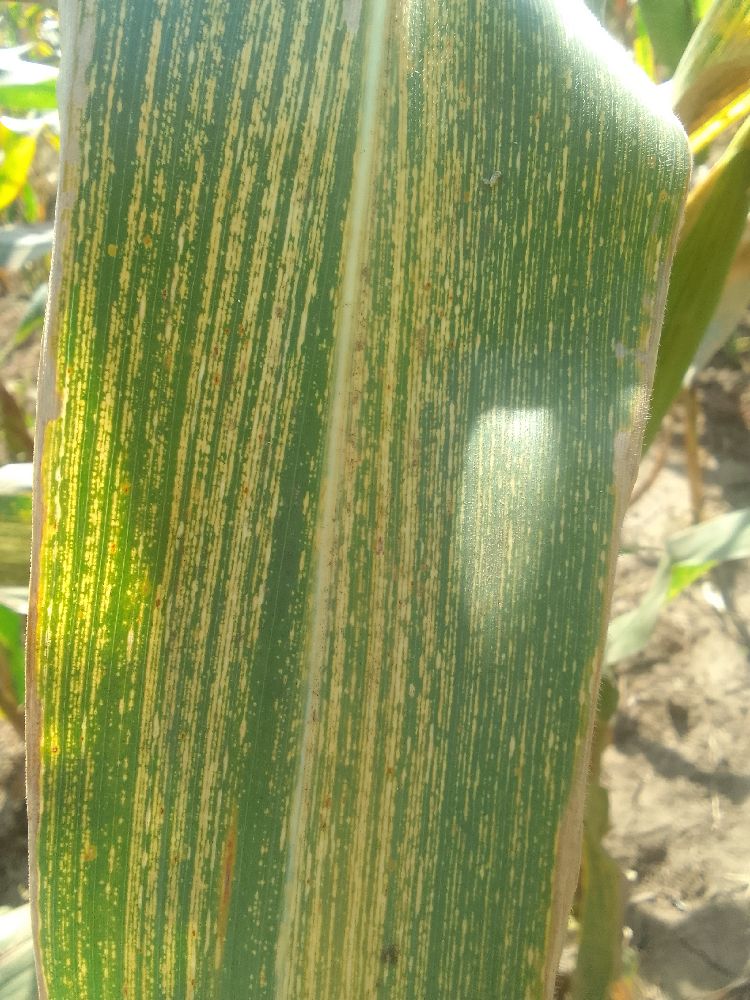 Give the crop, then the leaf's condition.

maize, maize streak virus
